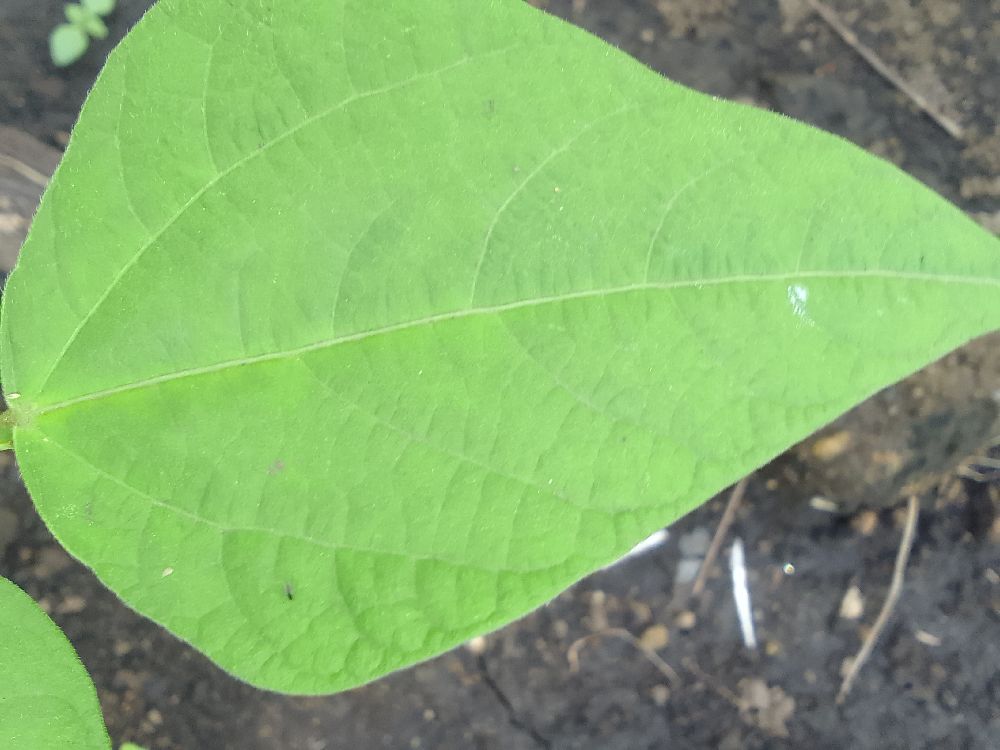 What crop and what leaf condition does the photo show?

common bean, healthy
